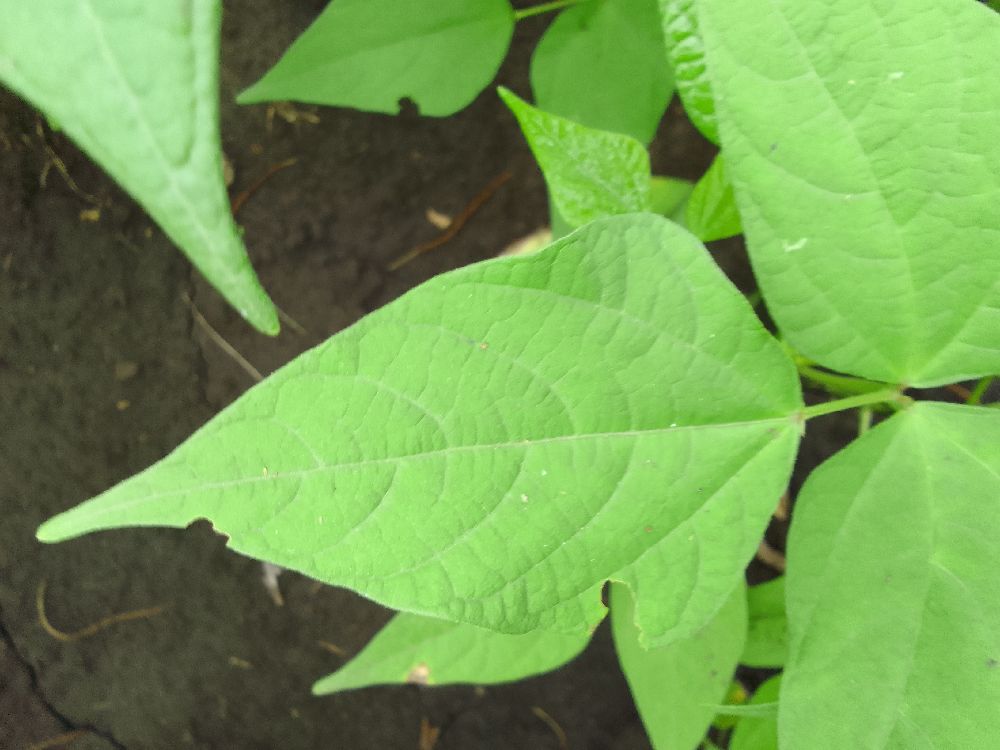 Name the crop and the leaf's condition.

common bean, healthy
